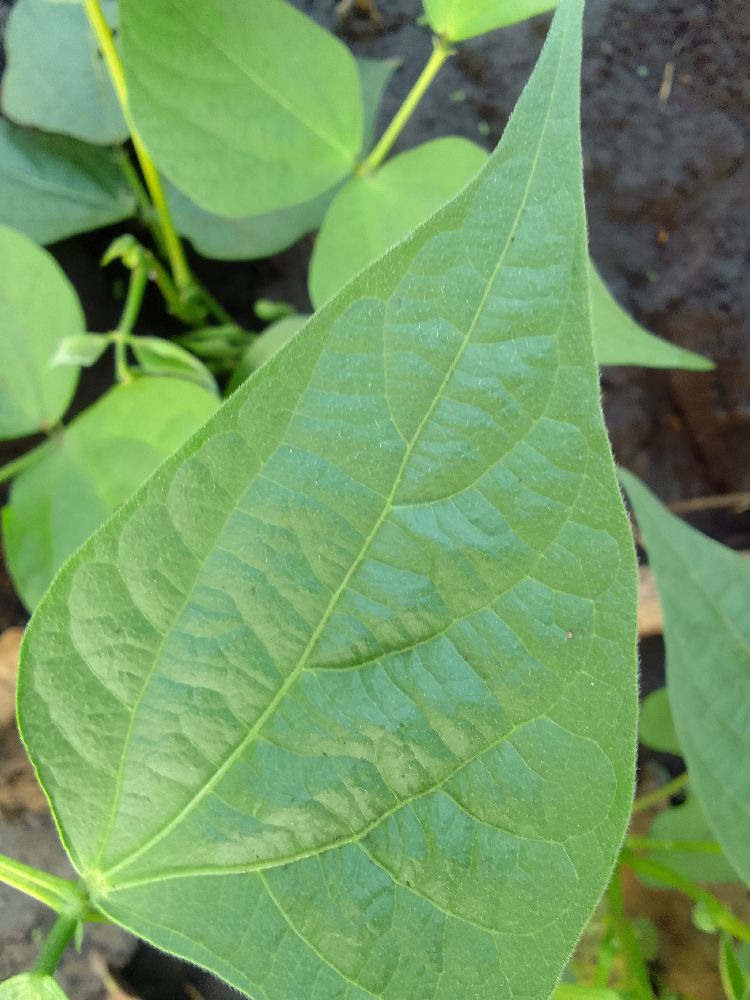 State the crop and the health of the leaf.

common bean, healthy
